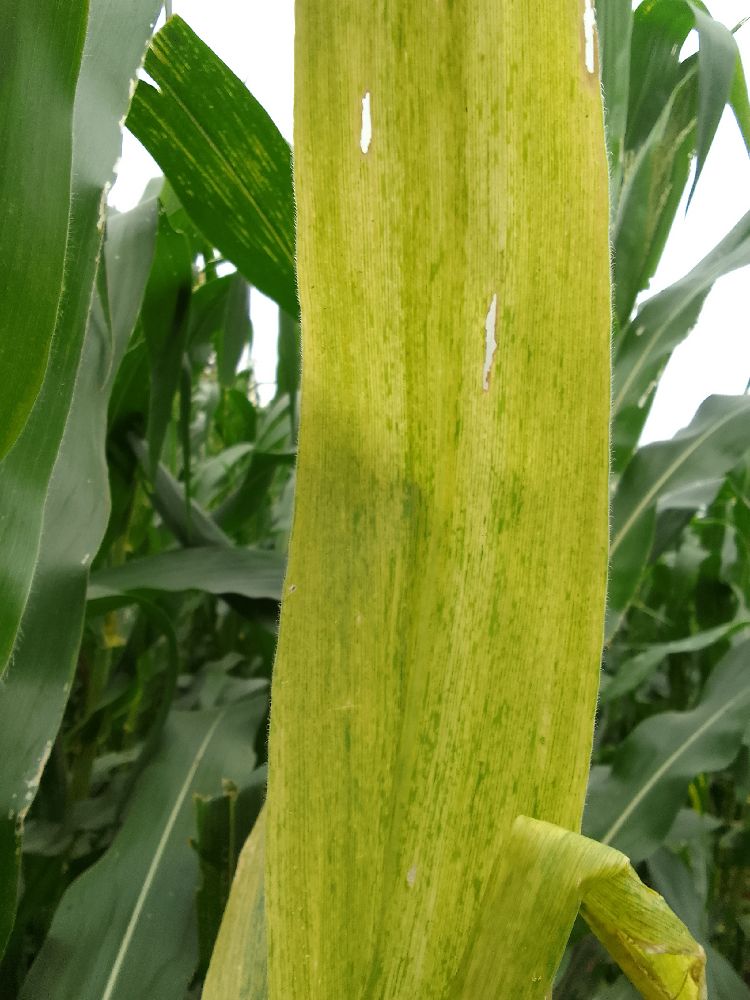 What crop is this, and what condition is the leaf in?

maize, maize lethal necrosis
